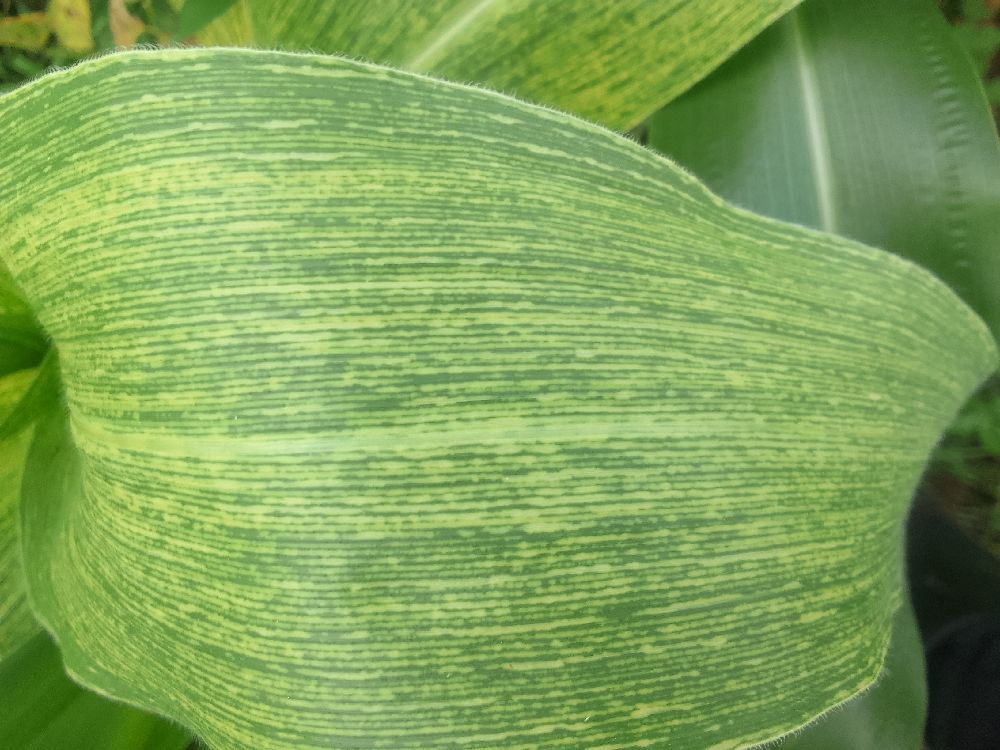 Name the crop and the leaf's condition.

maize, maize streak virus
